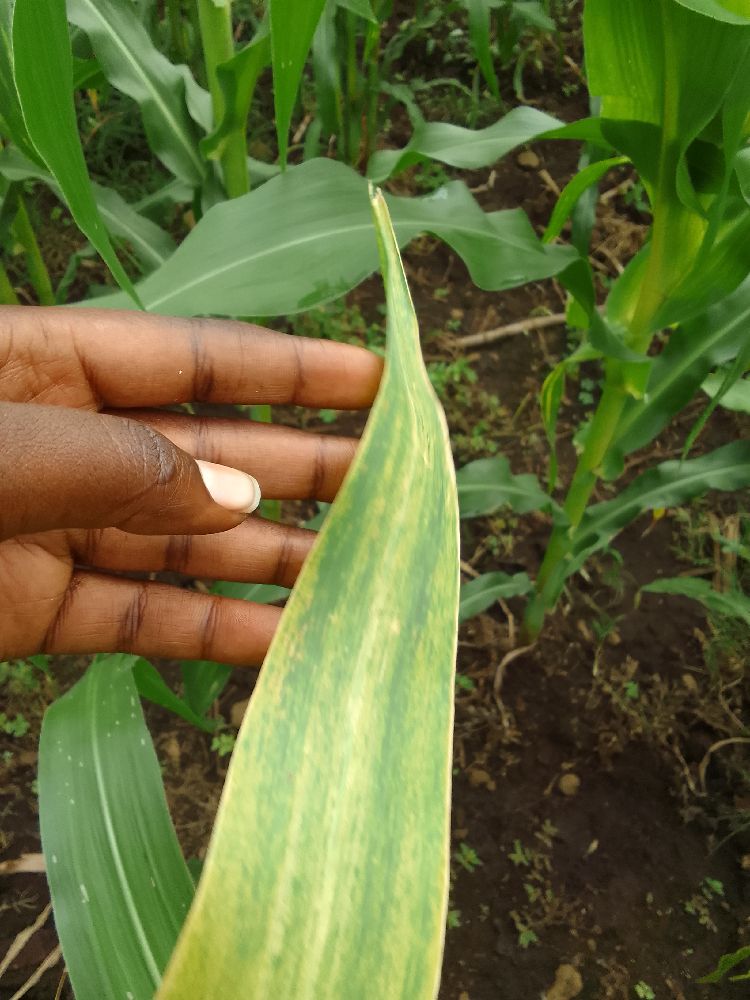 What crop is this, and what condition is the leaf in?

maize, maize lethal necrosis
